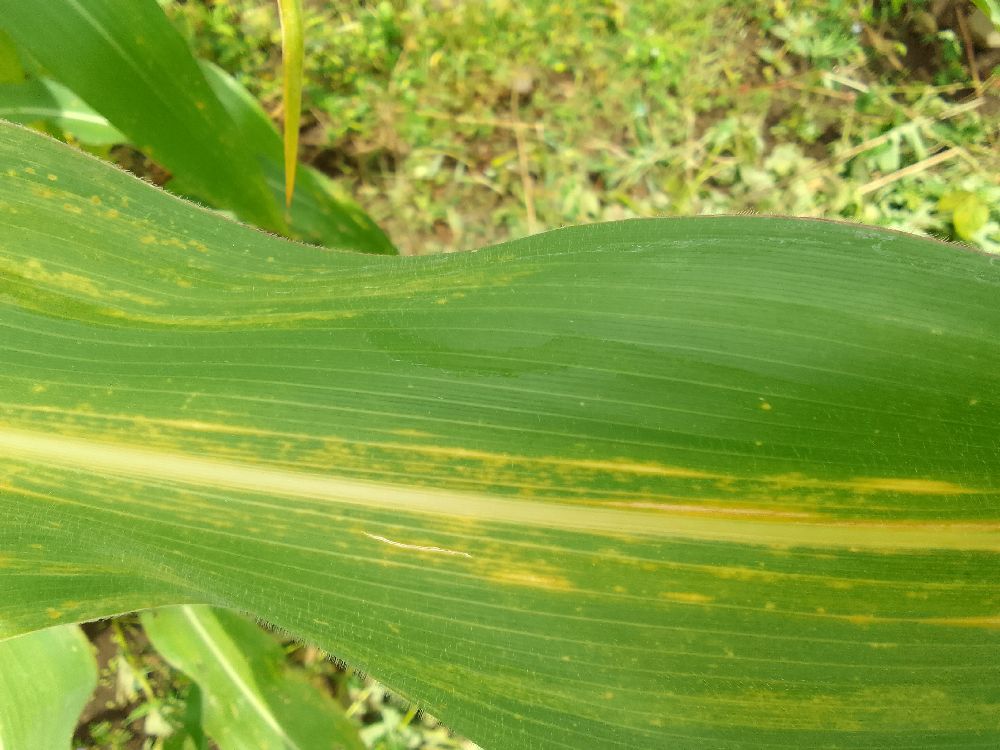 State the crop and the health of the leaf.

maize, maize lethal necrosis
